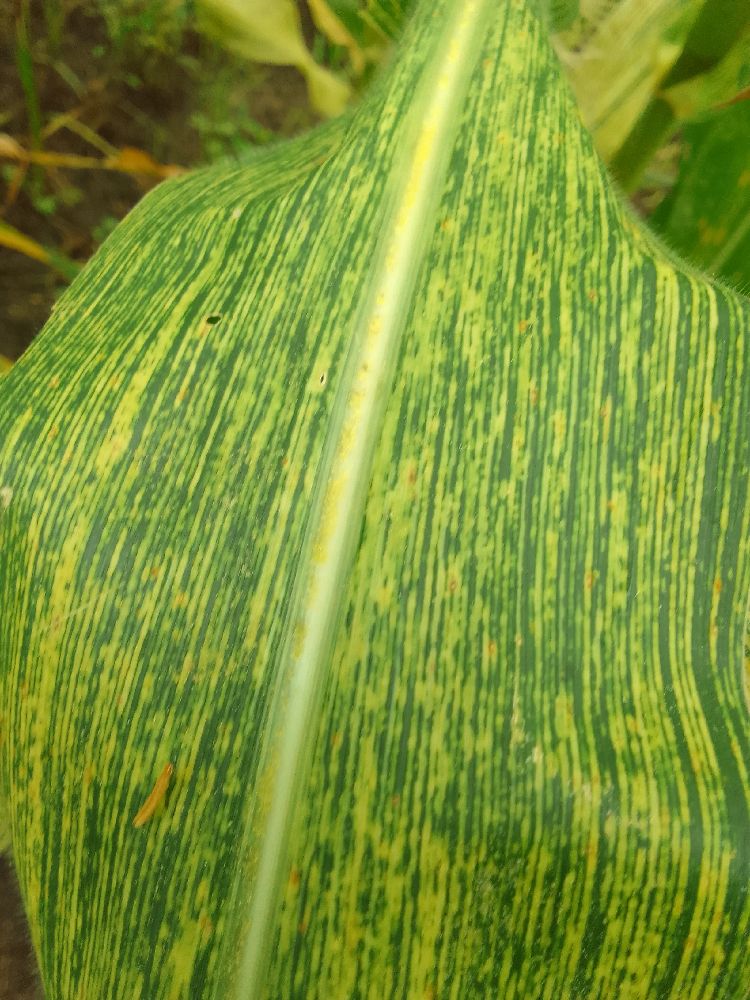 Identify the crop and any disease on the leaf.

maize, maize streak virus
